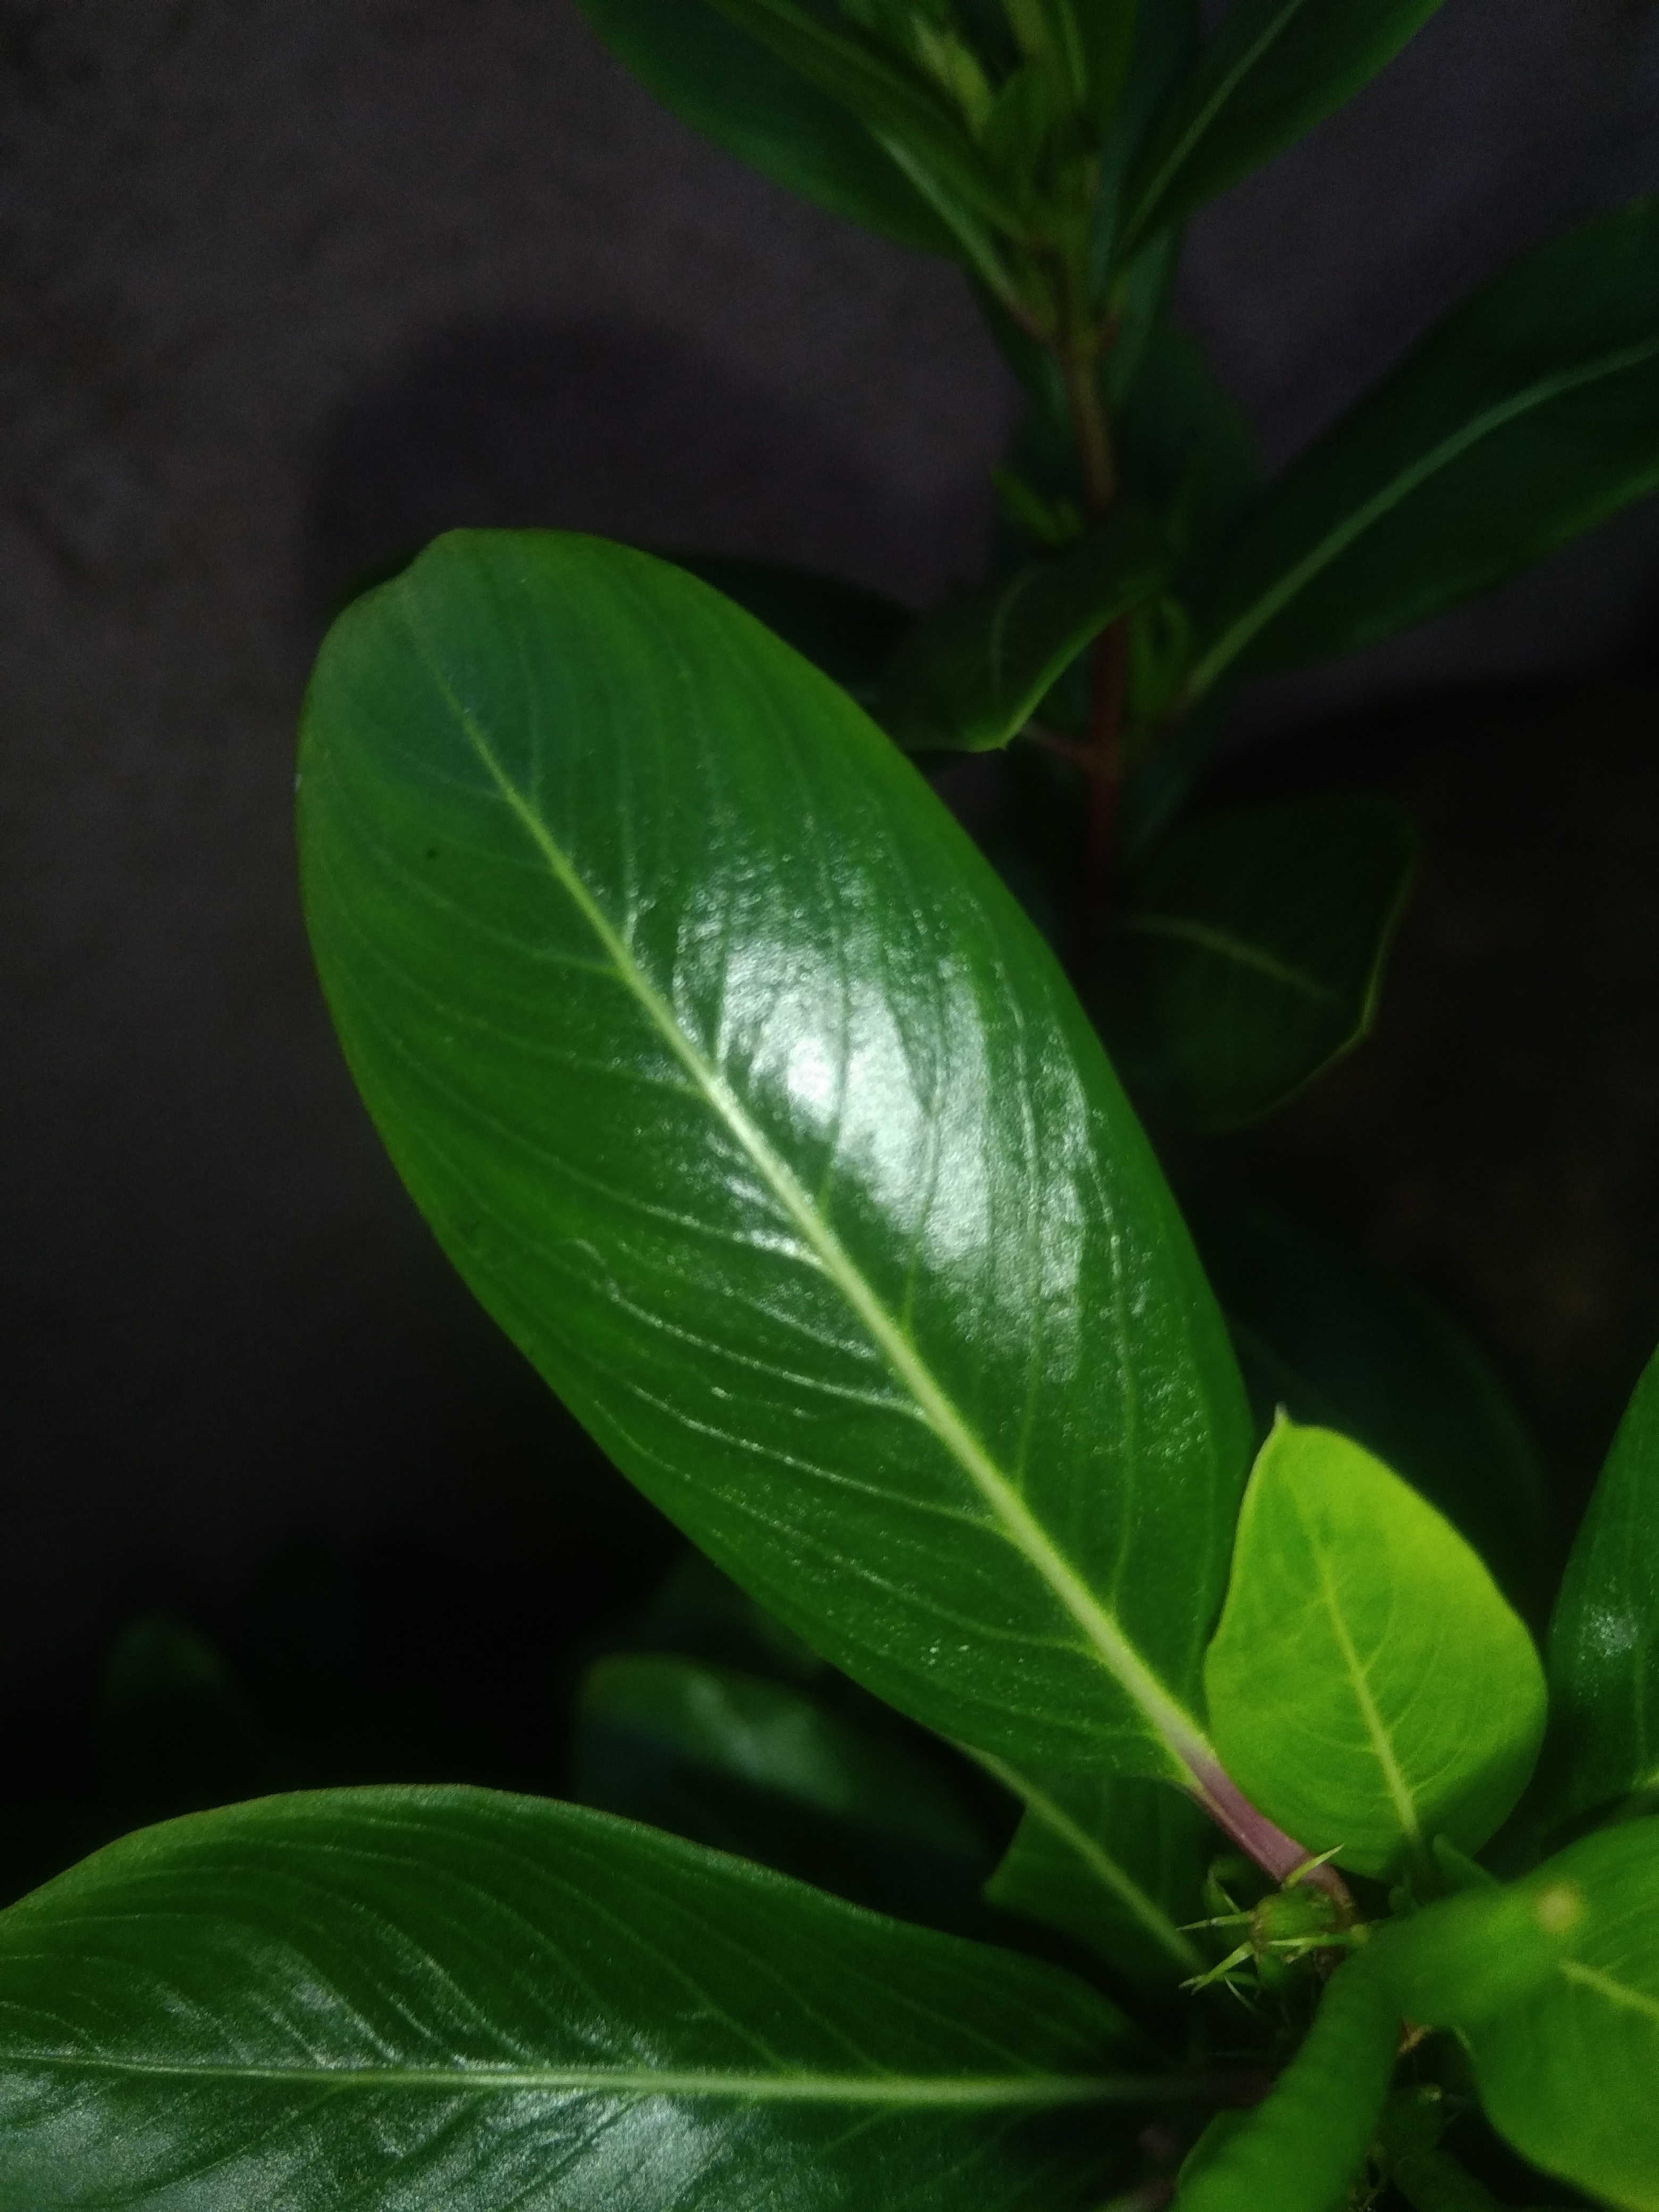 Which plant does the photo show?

rose periwinkle
